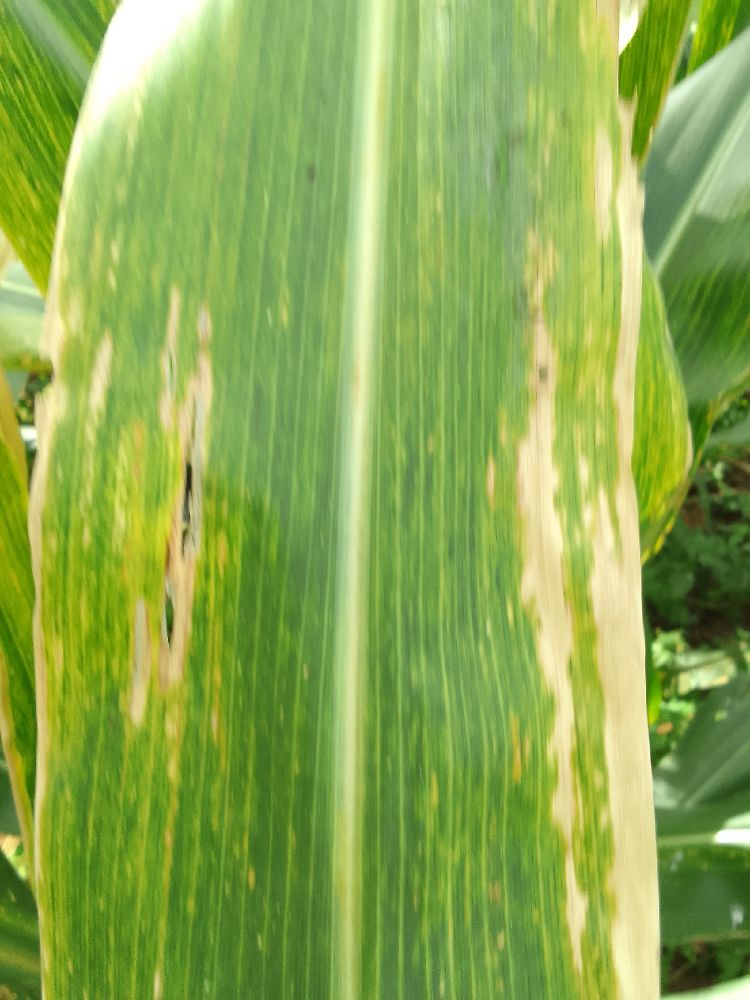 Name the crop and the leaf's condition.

maize, maize lethal necrosis
